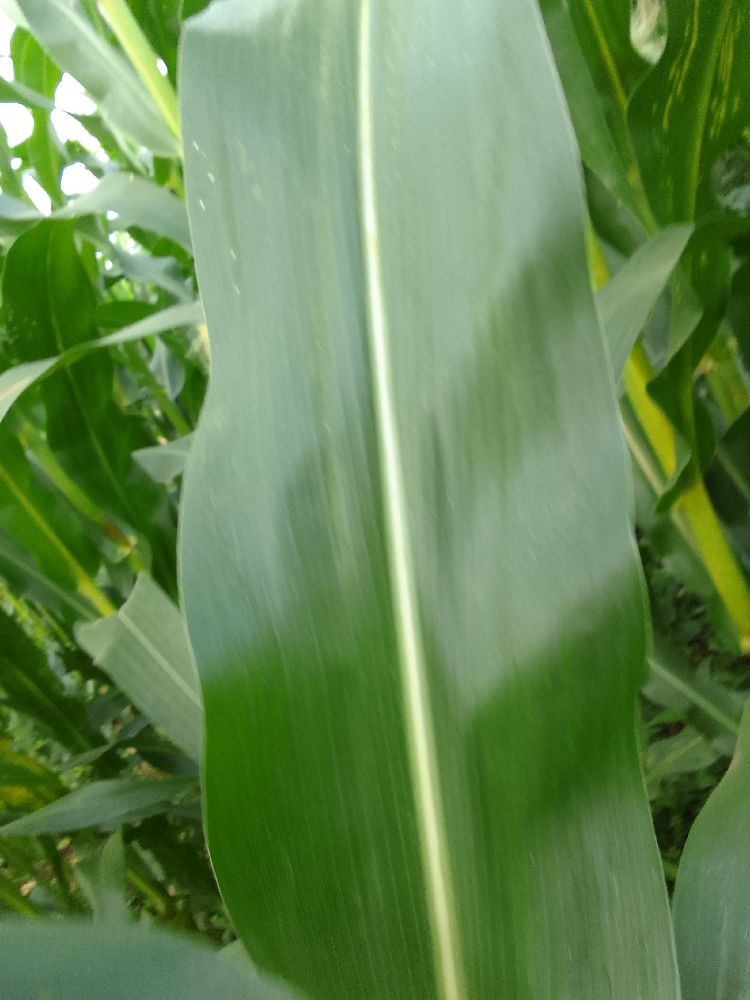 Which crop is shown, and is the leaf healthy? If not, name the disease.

maize, healthy
